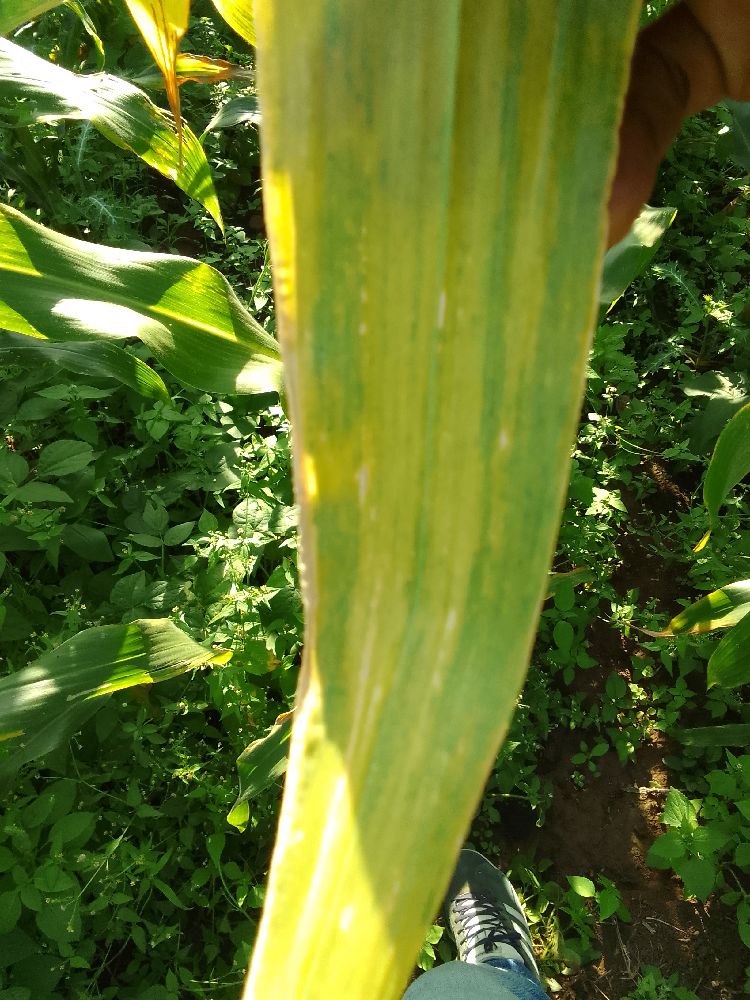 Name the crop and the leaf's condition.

maize, maize lethal necrosis
